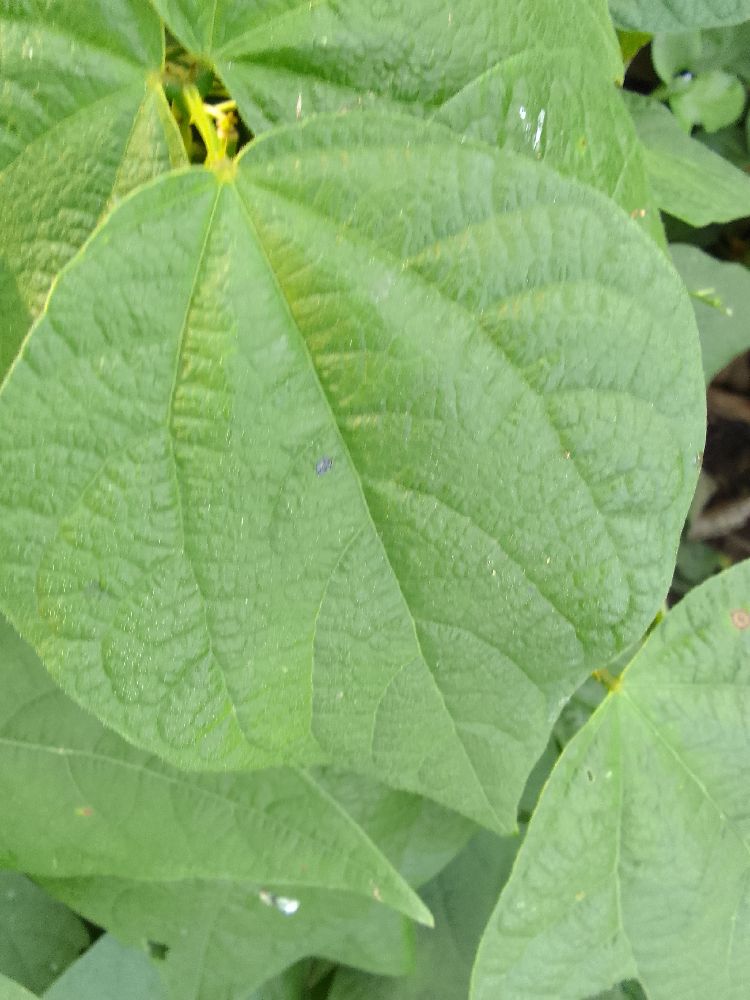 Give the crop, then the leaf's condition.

common bean, healthy
